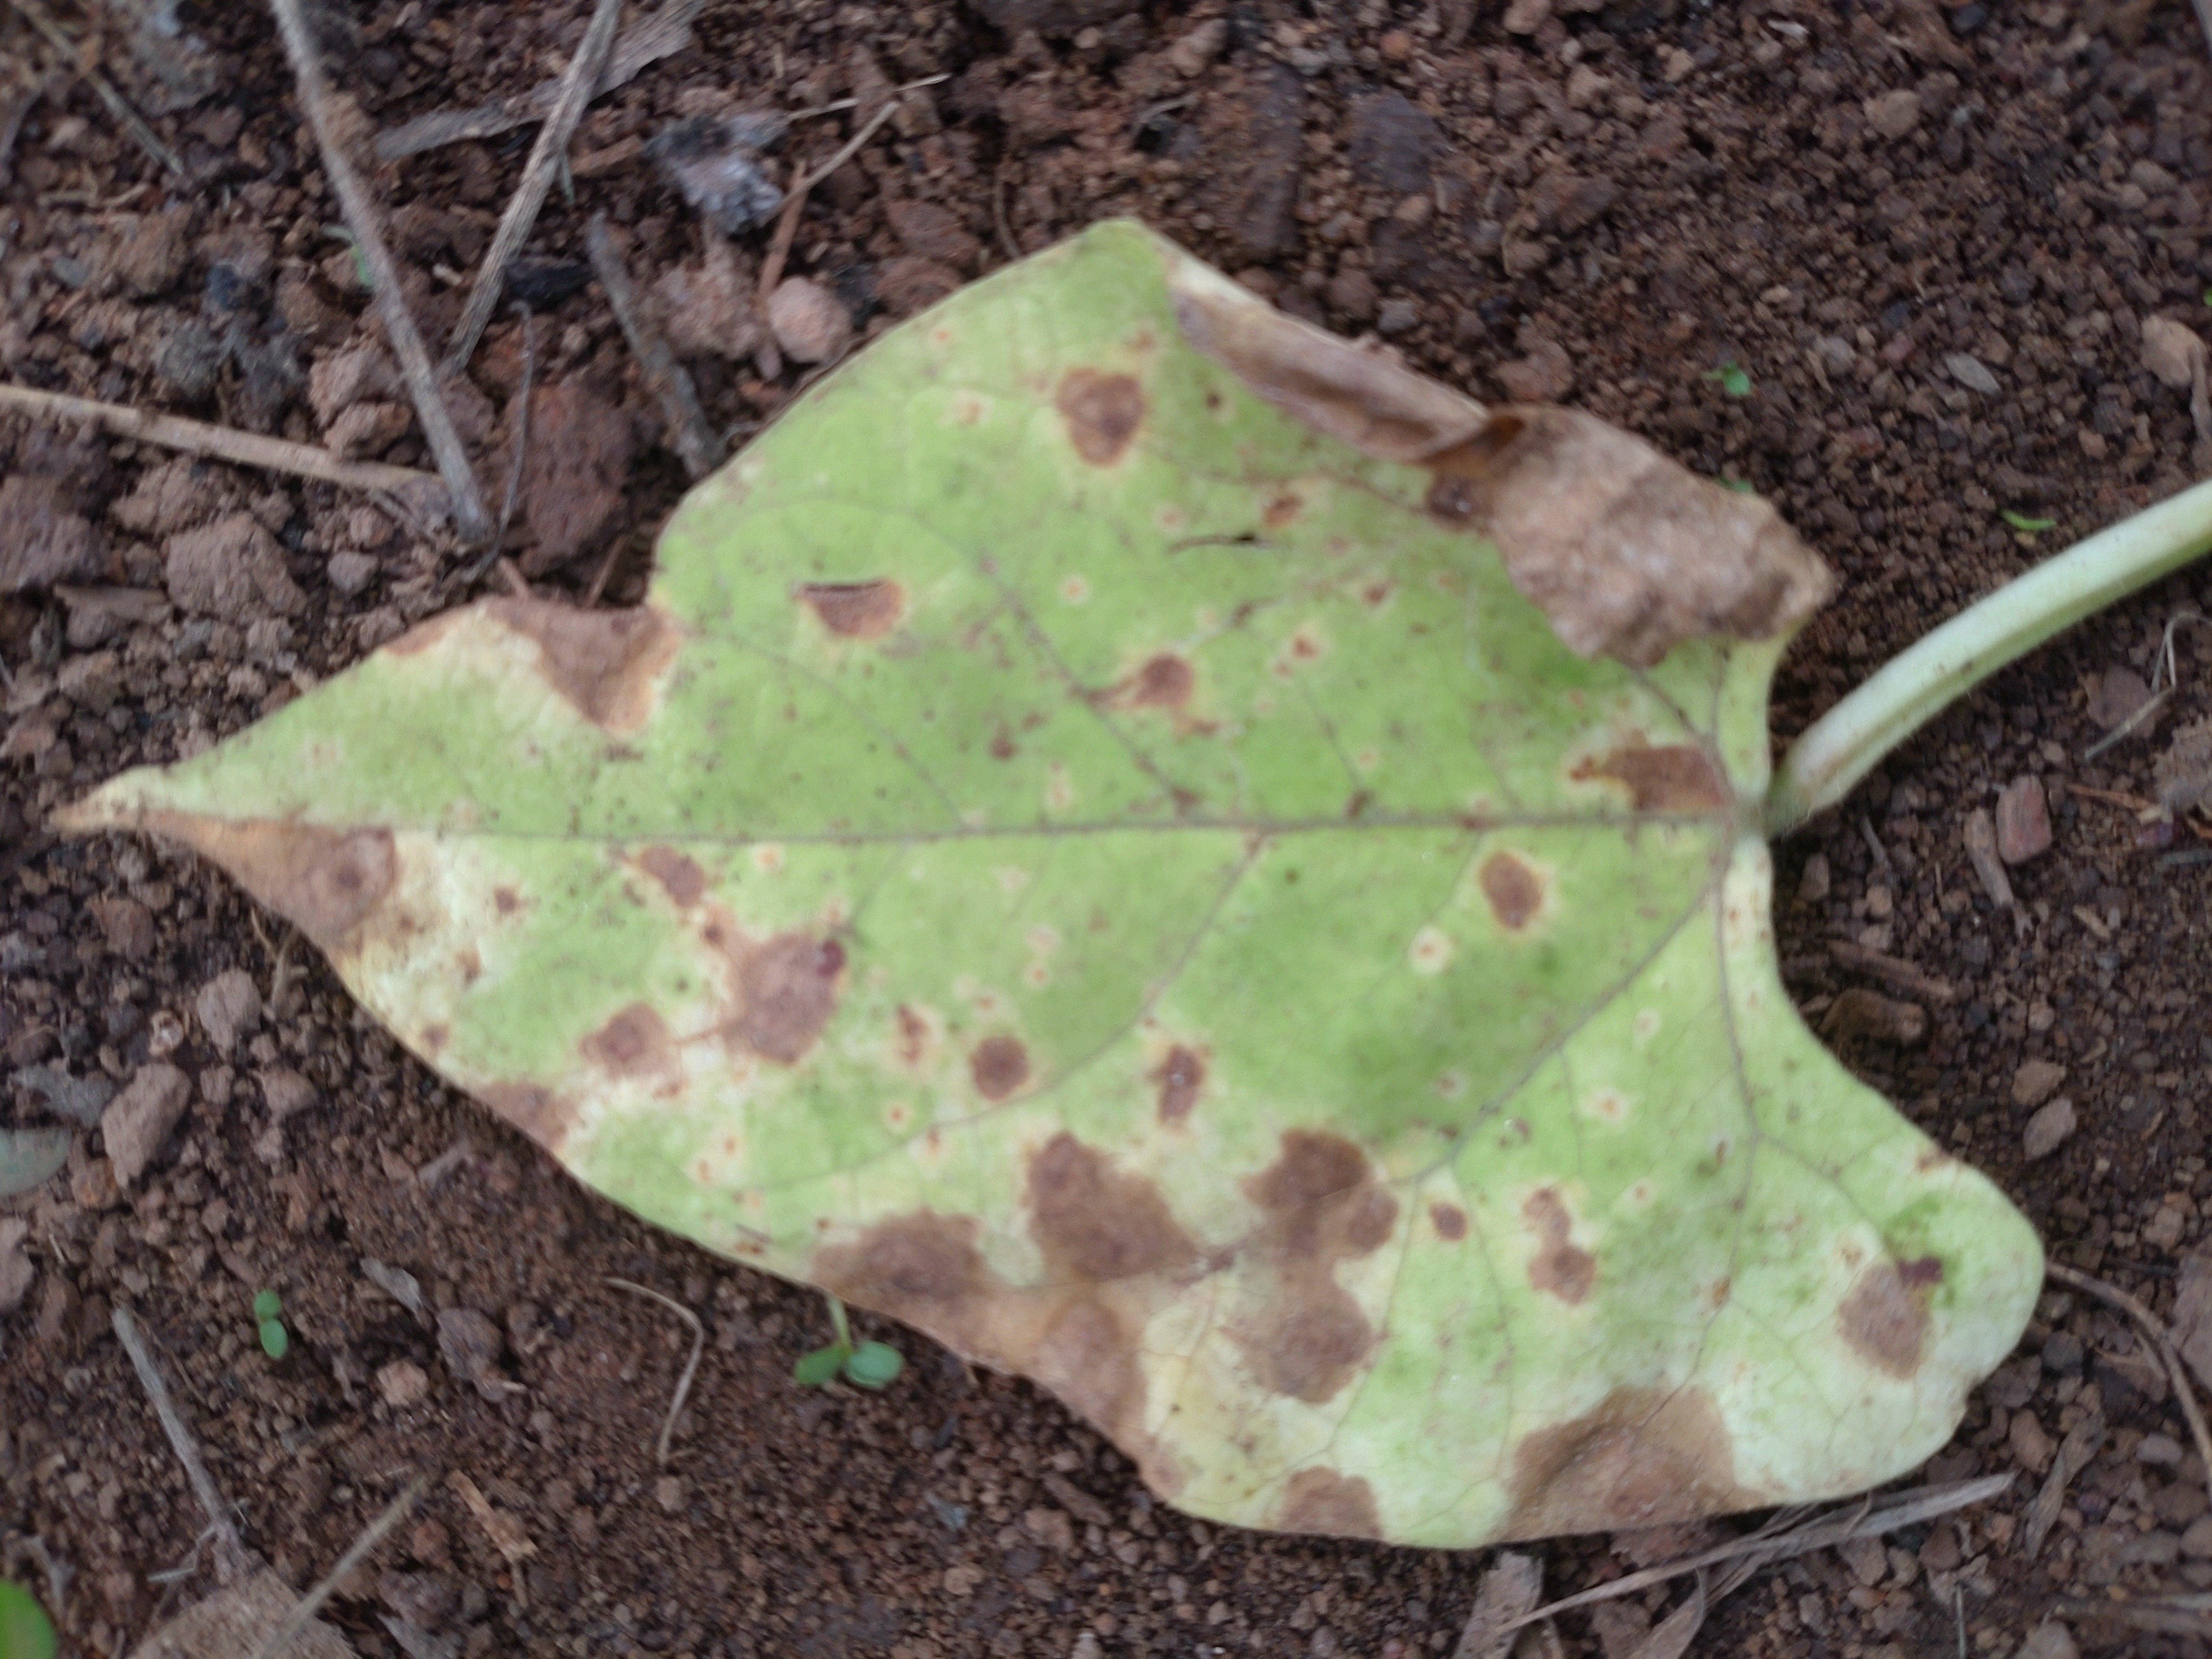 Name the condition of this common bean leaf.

anthracnose
